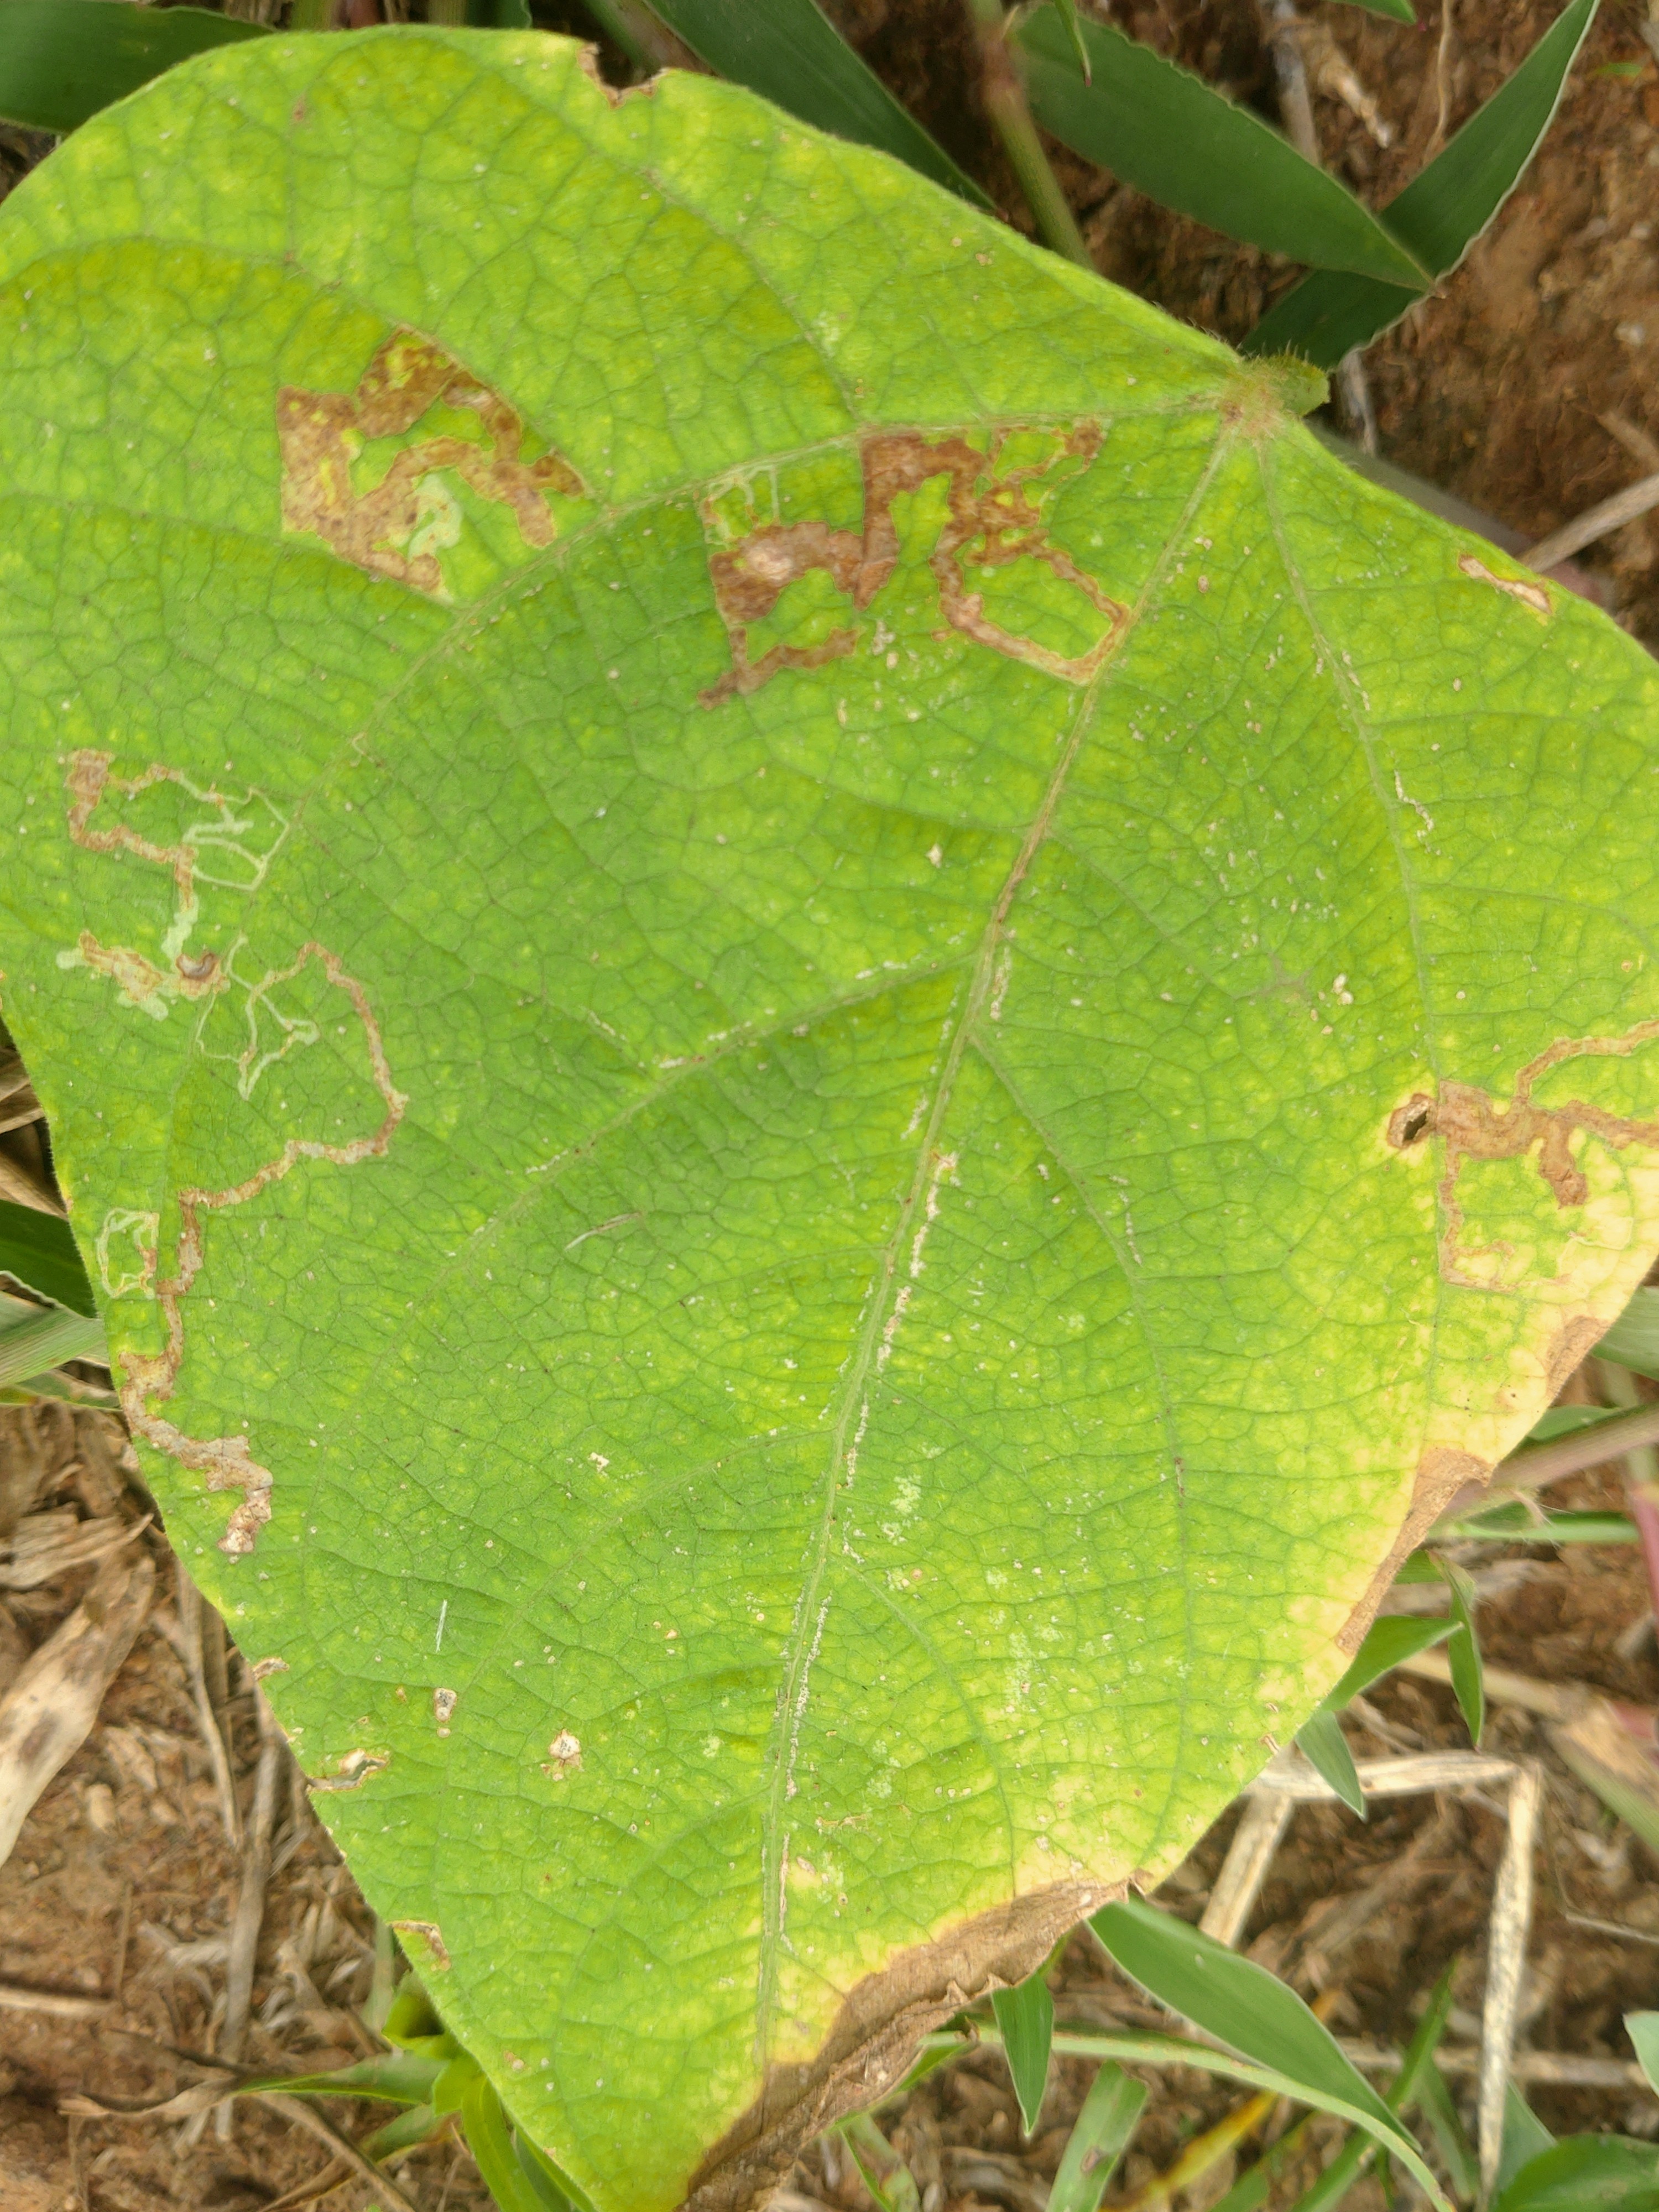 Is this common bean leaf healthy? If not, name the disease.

rust
